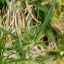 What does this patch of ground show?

grass
